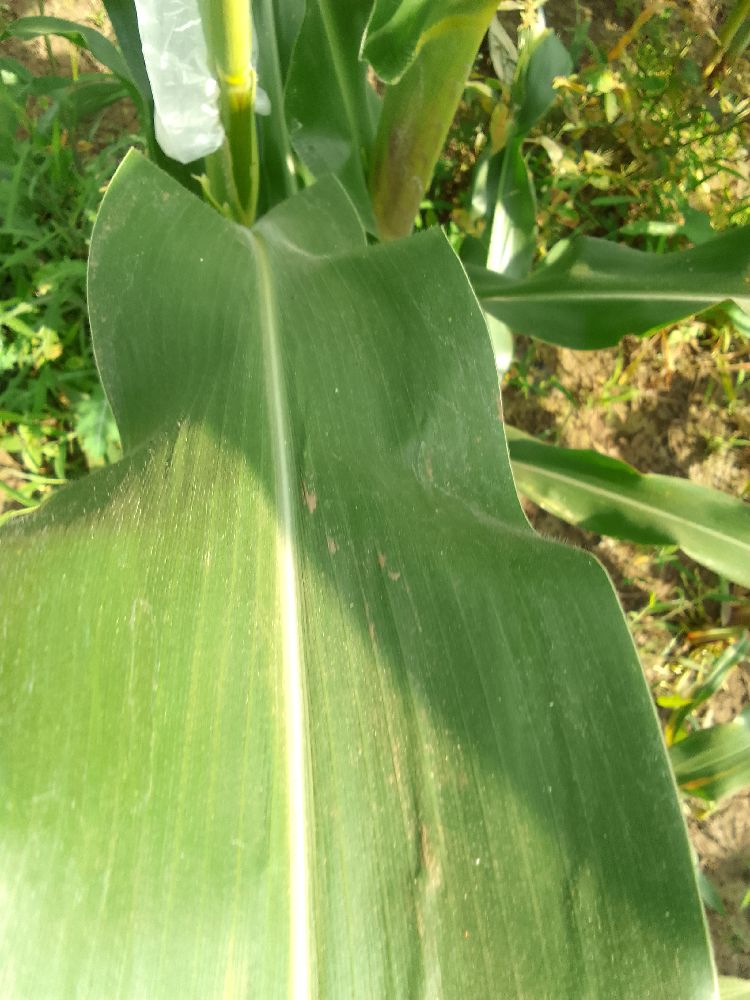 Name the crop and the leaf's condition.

maize, healthy
